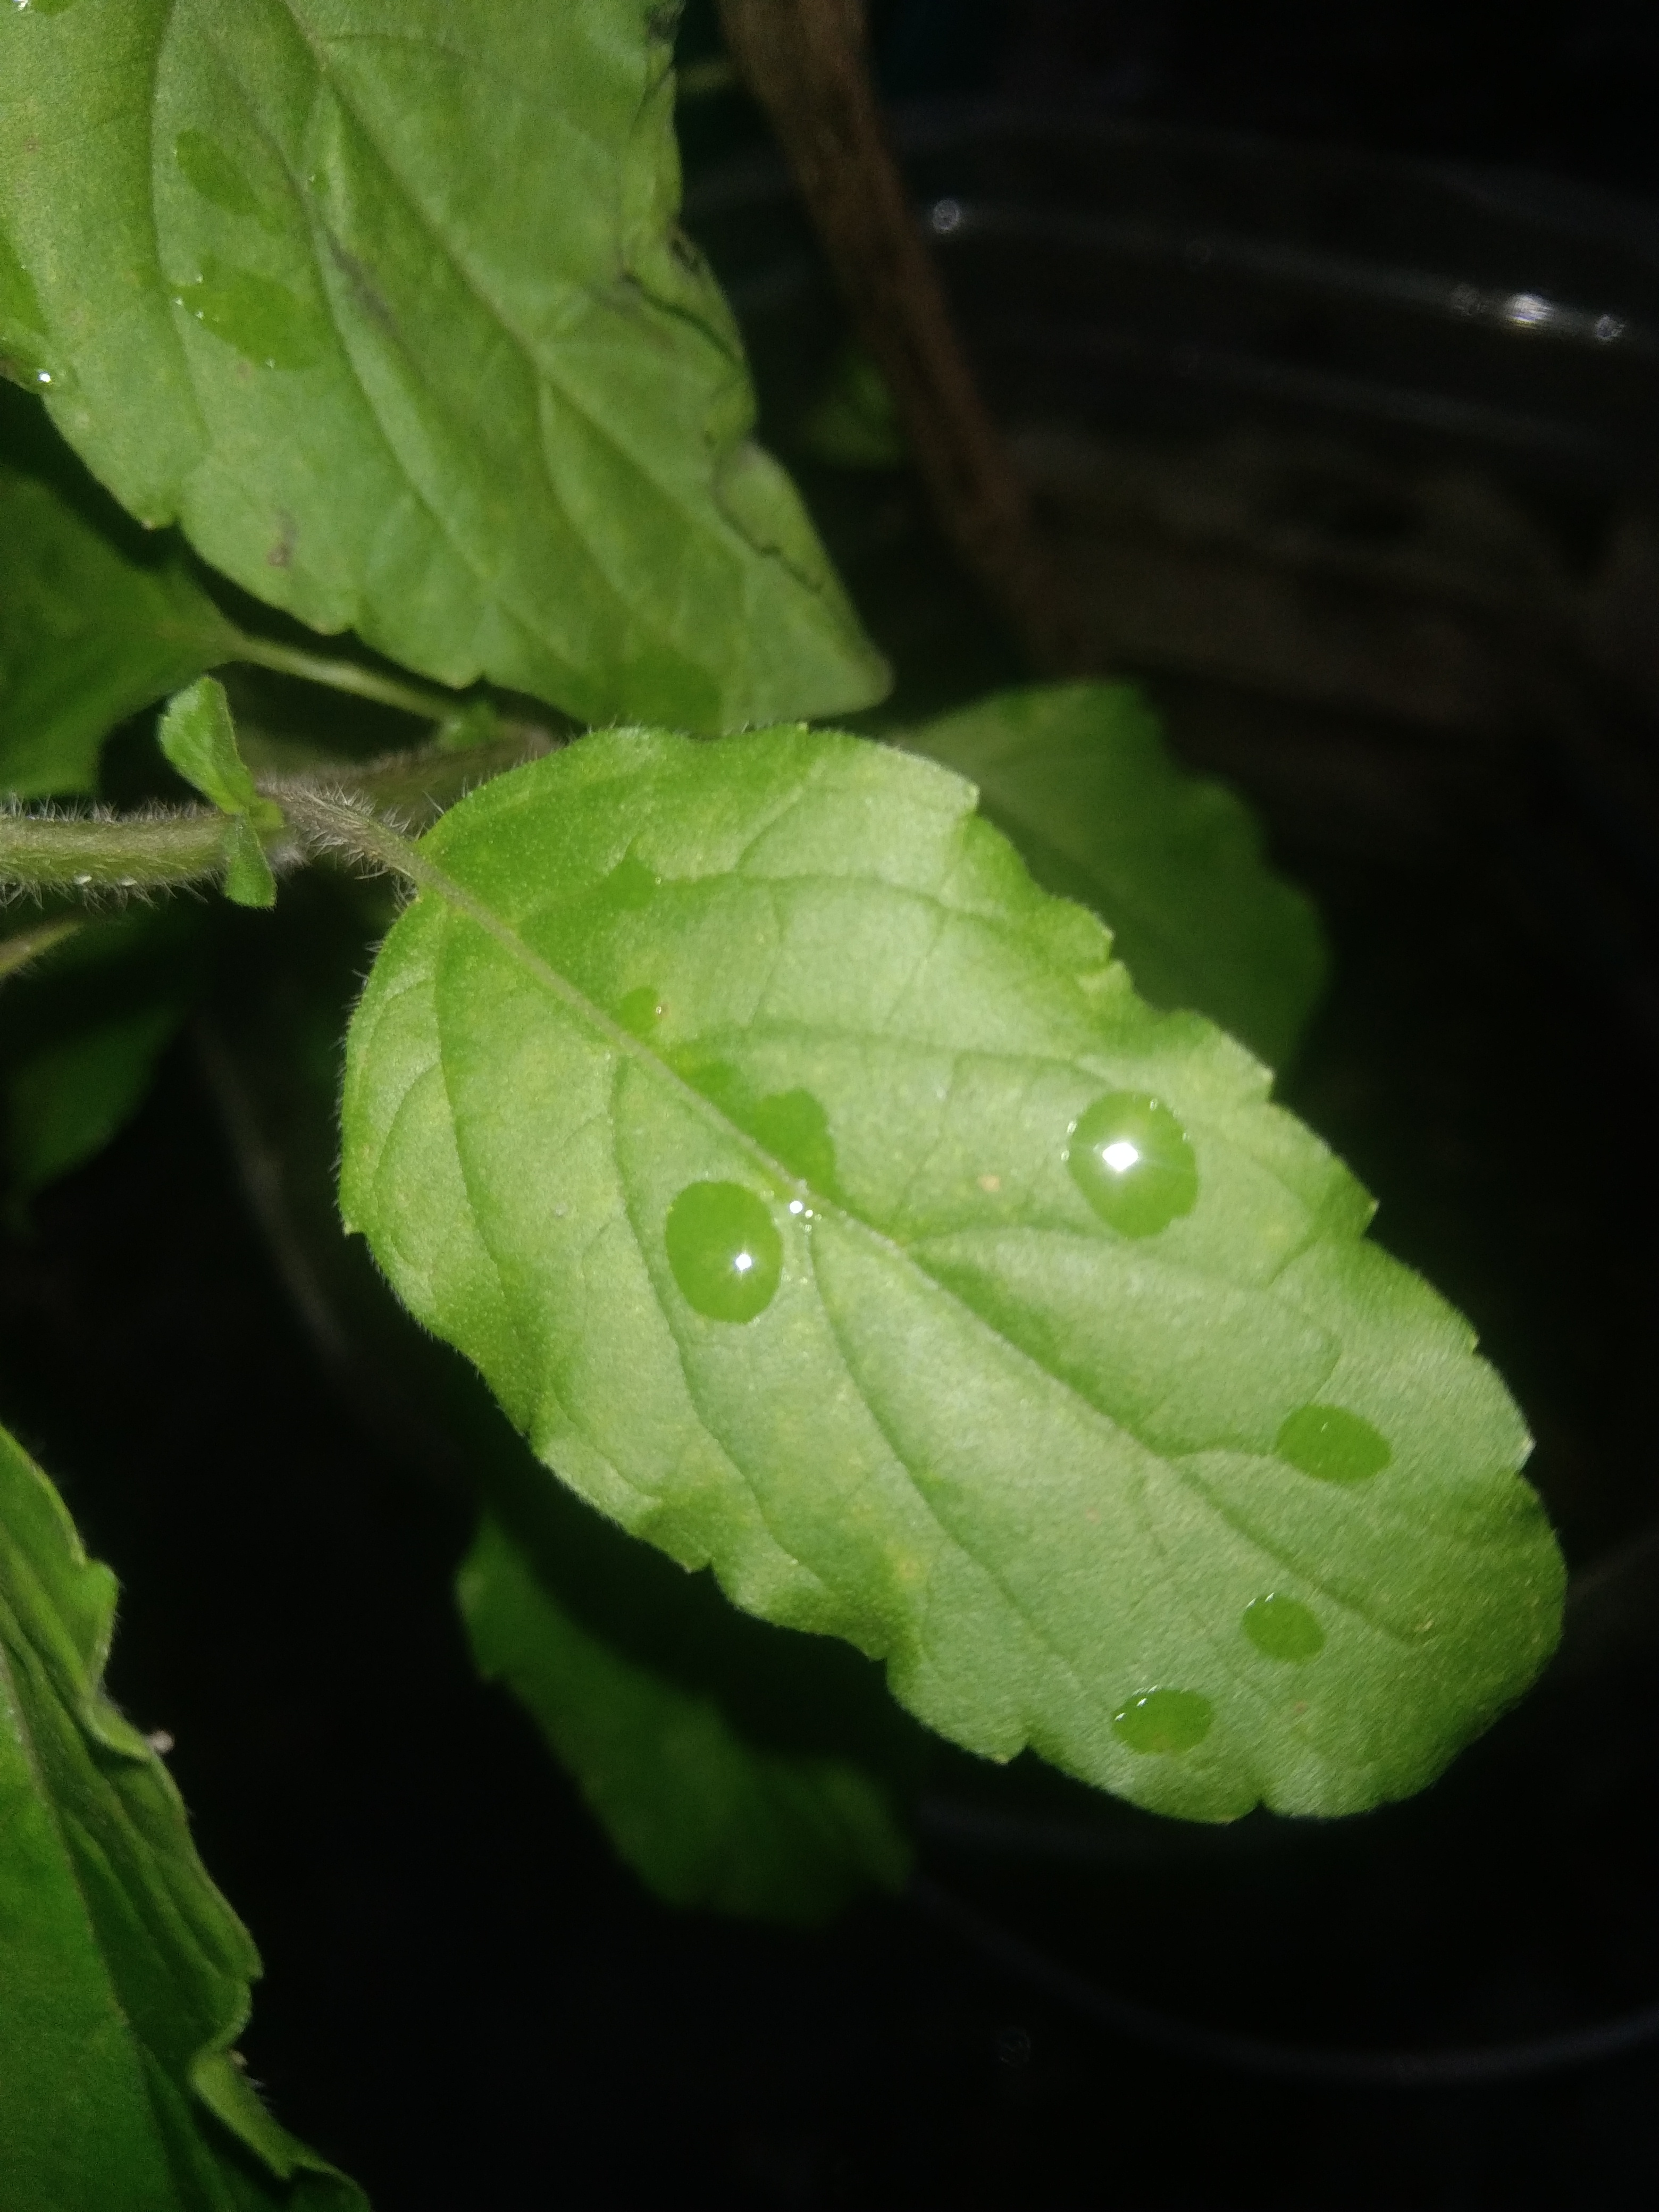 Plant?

tulshi
